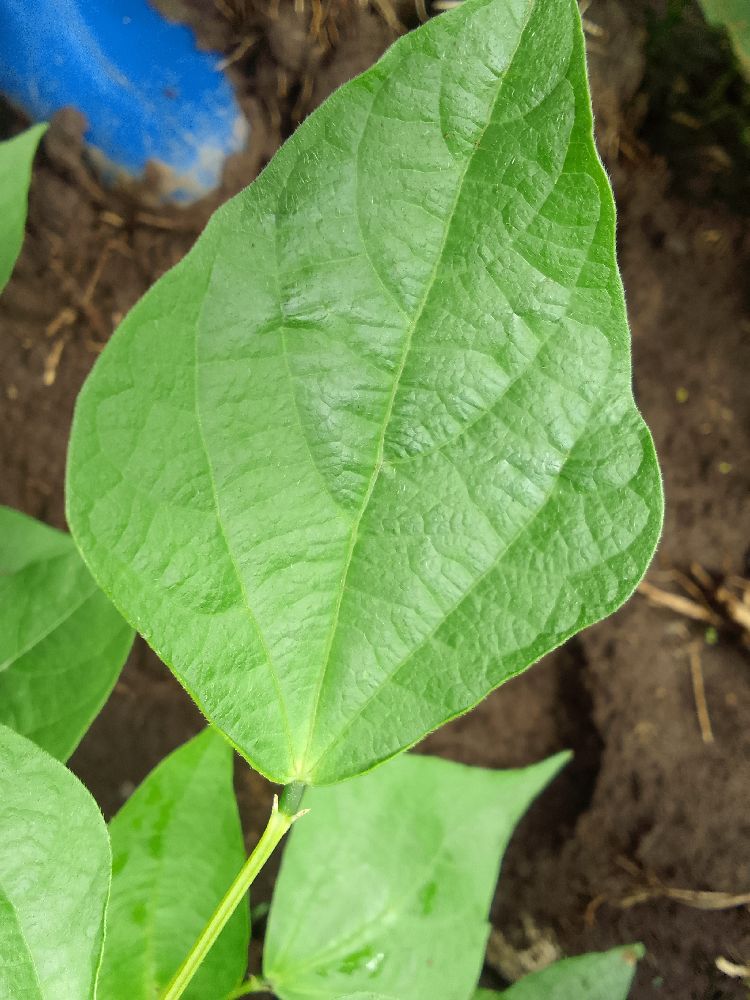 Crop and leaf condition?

common bean, healthy
